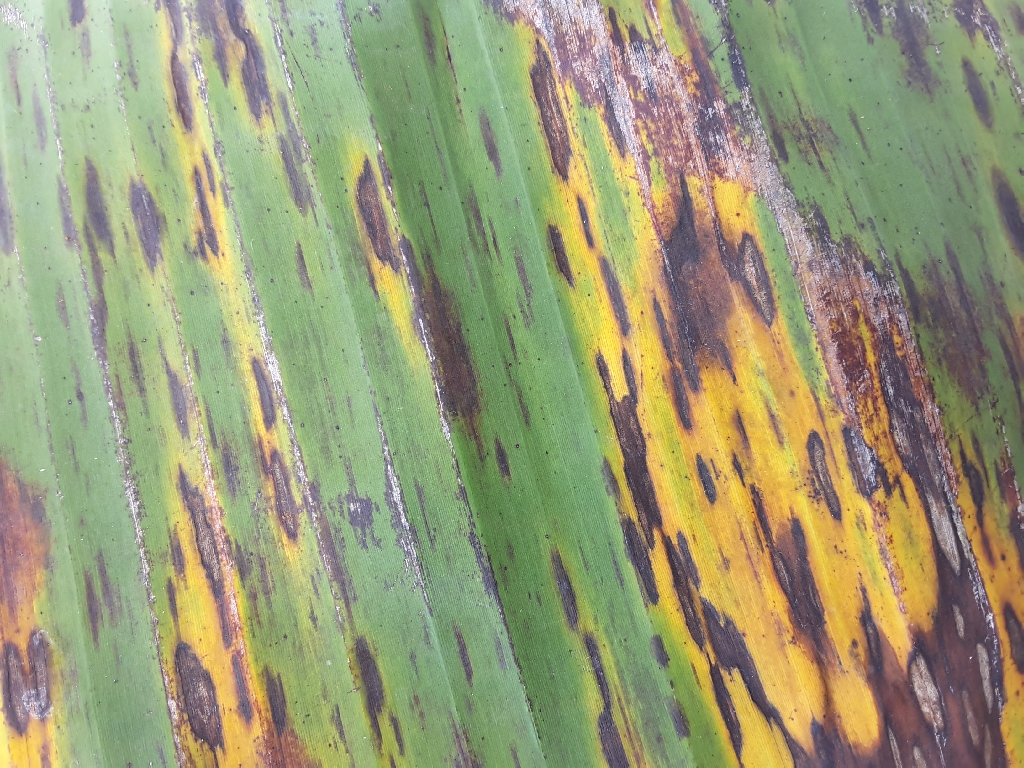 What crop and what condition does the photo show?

banana, black sigatoka
